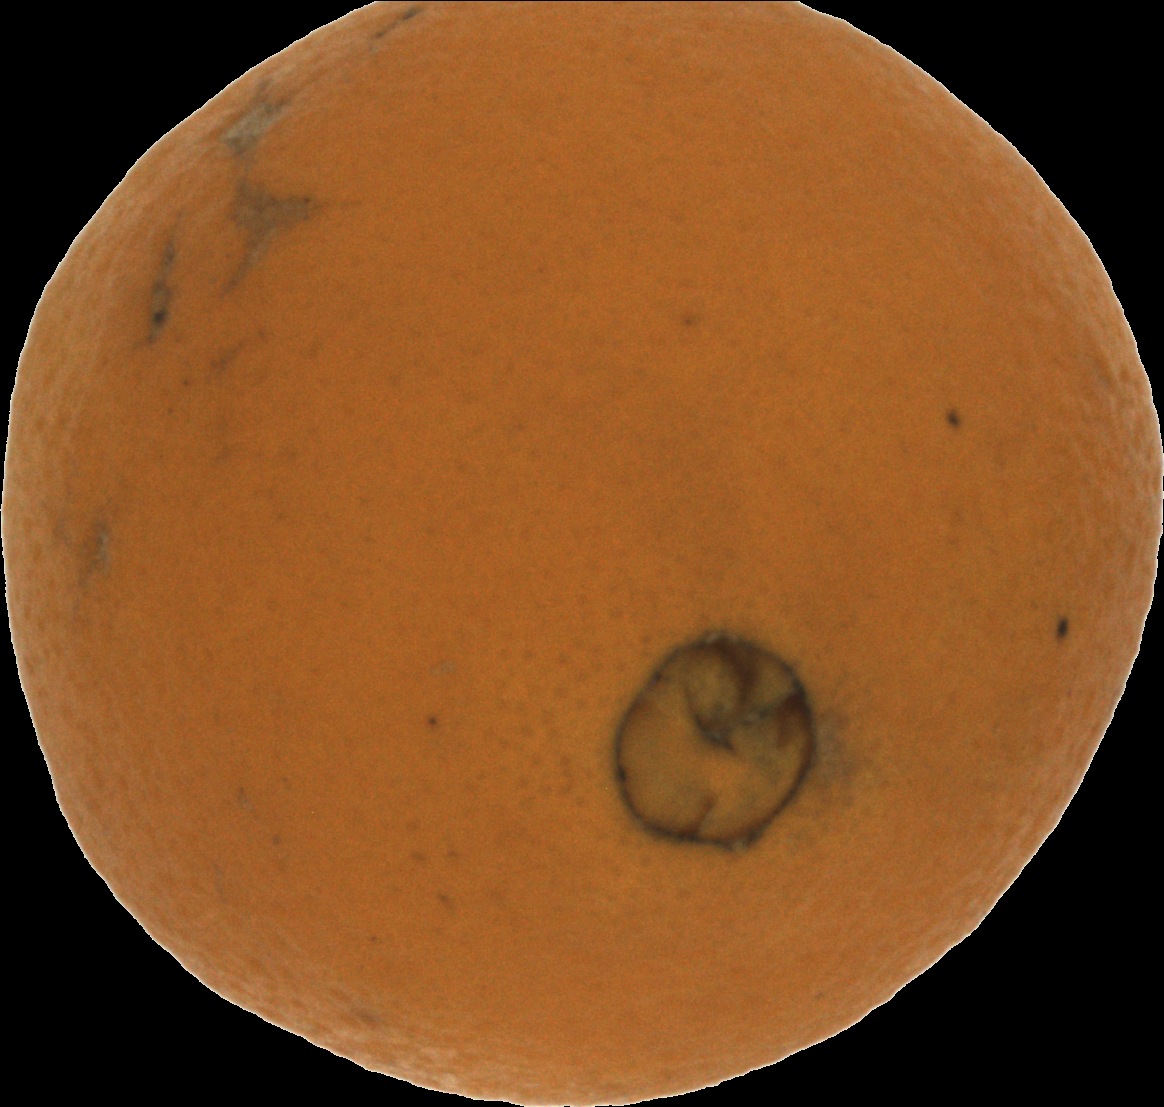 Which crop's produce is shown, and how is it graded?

orange, bad
